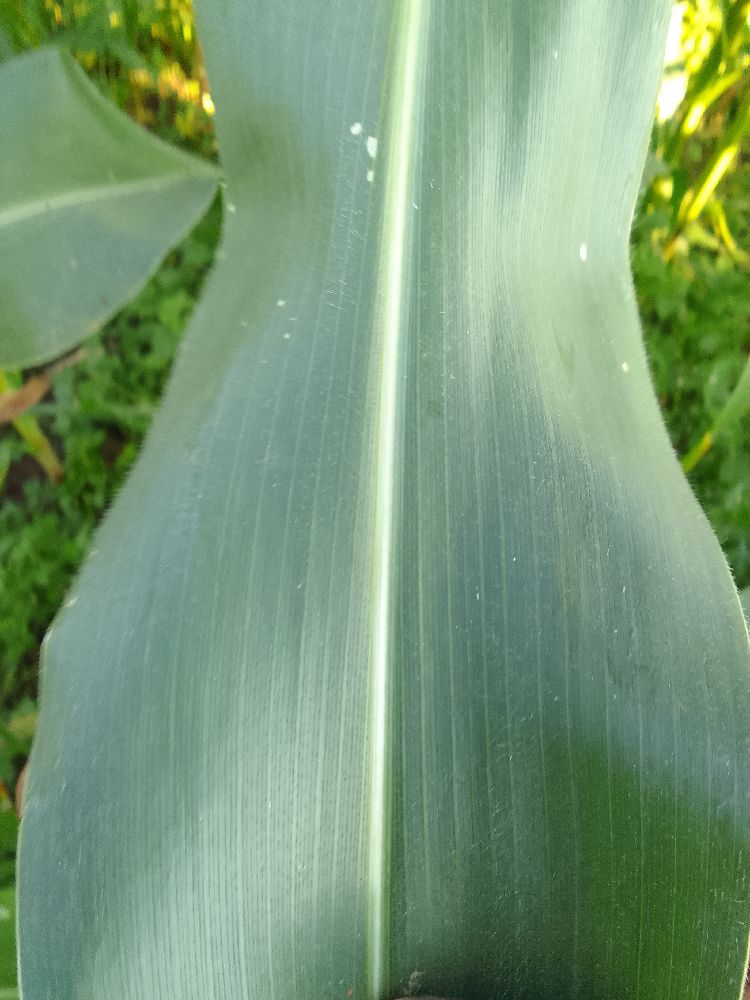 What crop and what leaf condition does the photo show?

maize, healthy
